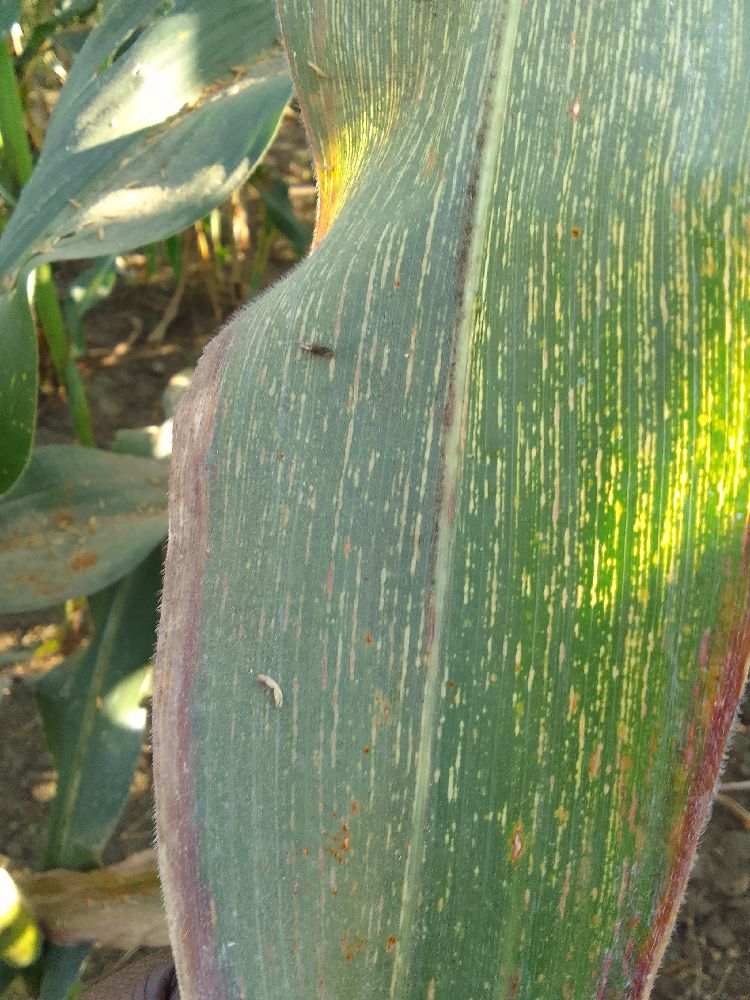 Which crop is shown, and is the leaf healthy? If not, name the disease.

maize, maize streak virus
